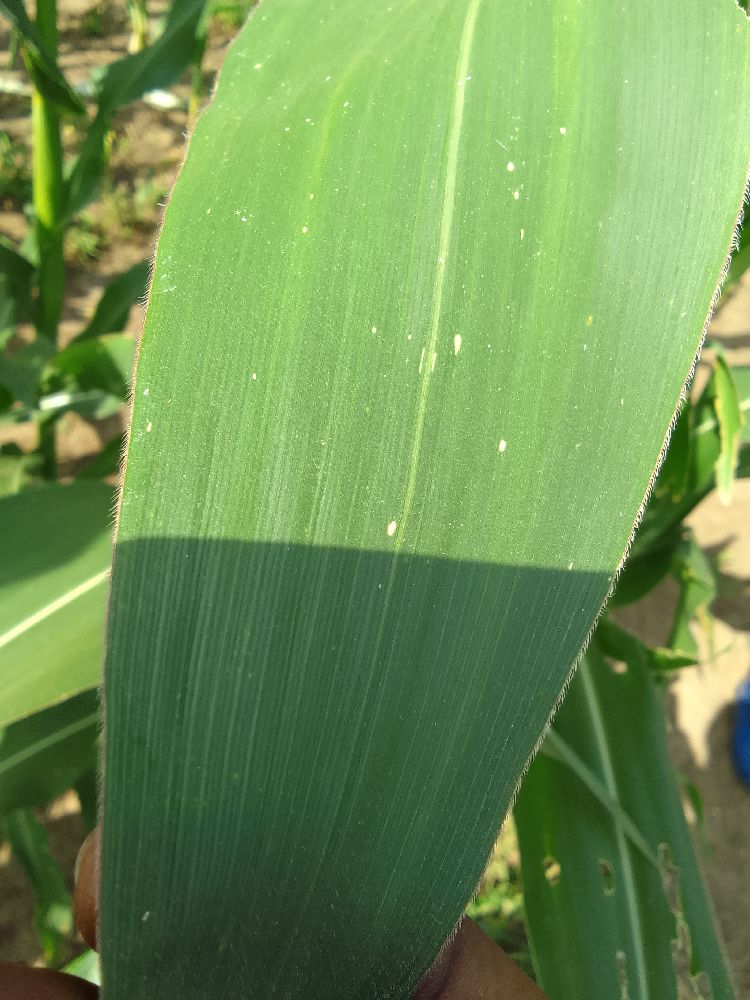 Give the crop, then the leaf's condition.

maize, healthy
